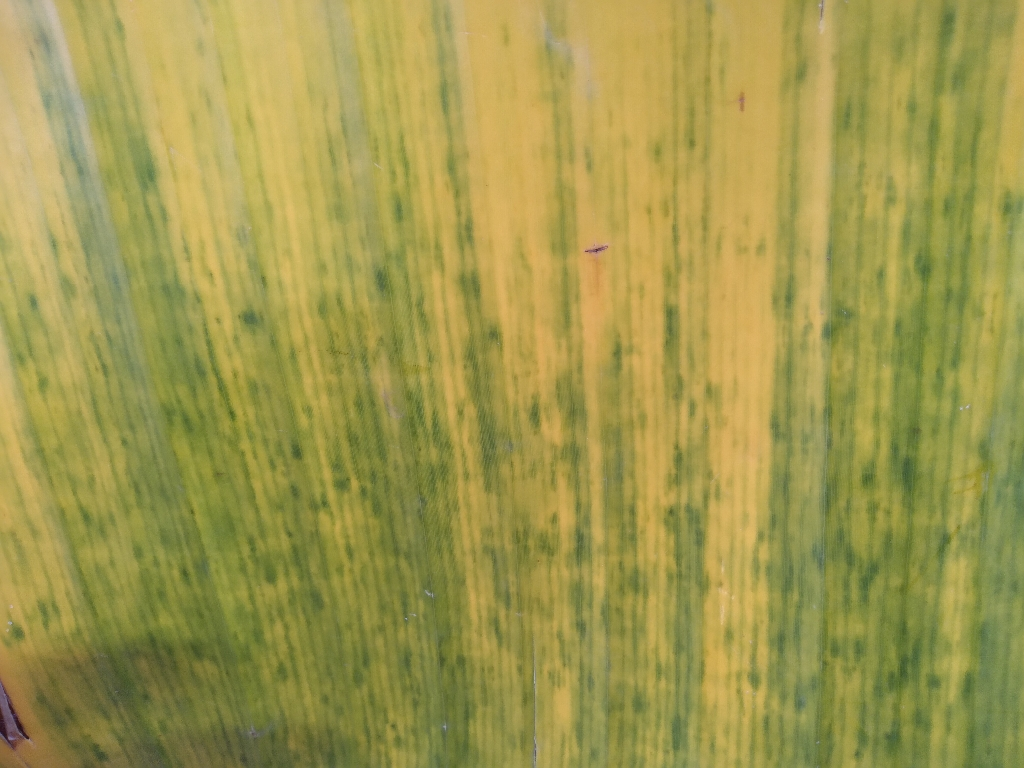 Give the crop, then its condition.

banana, fusarium wilt race 1
